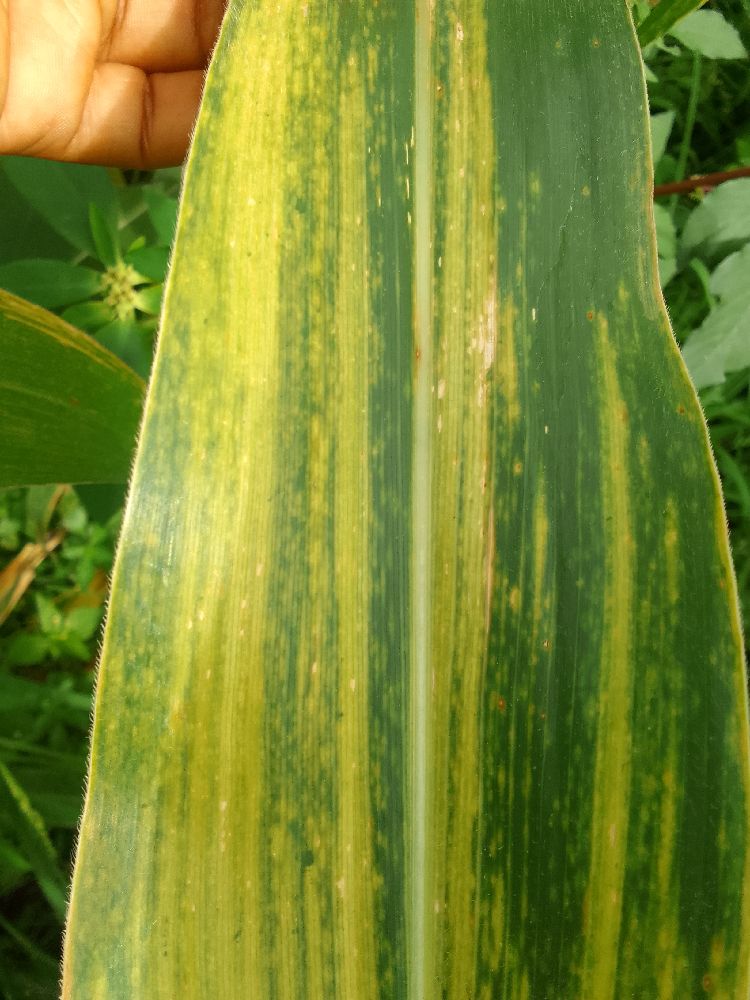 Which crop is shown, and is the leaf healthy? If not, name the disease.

maize, maize lethal necrosis
